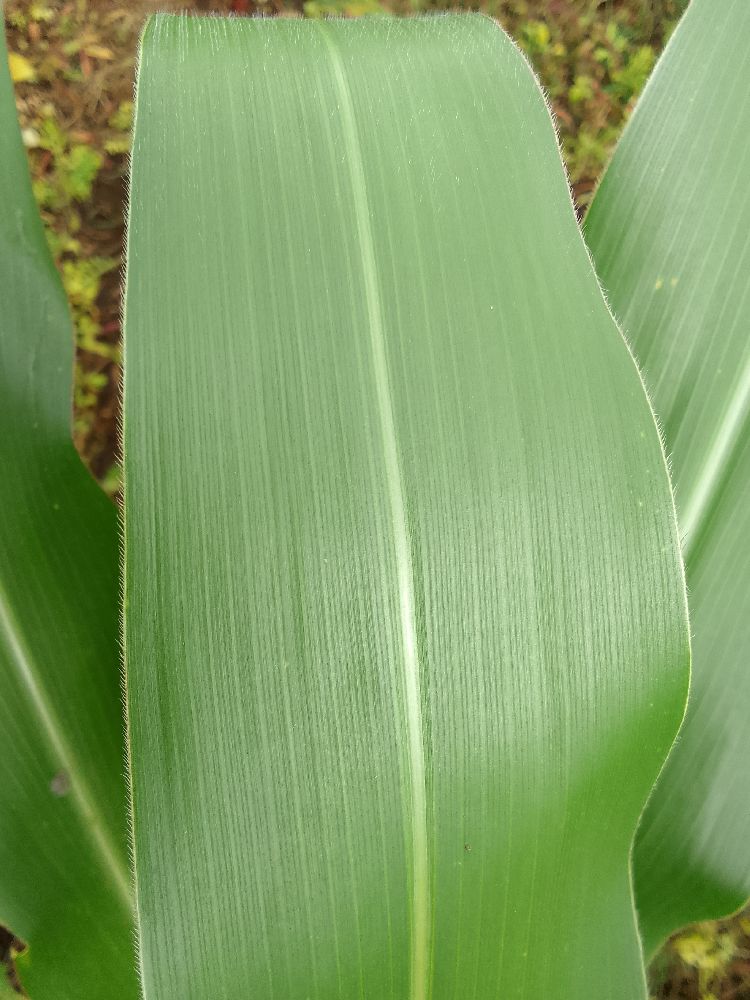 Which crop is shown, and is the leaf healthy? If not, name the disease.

maize, healthy
